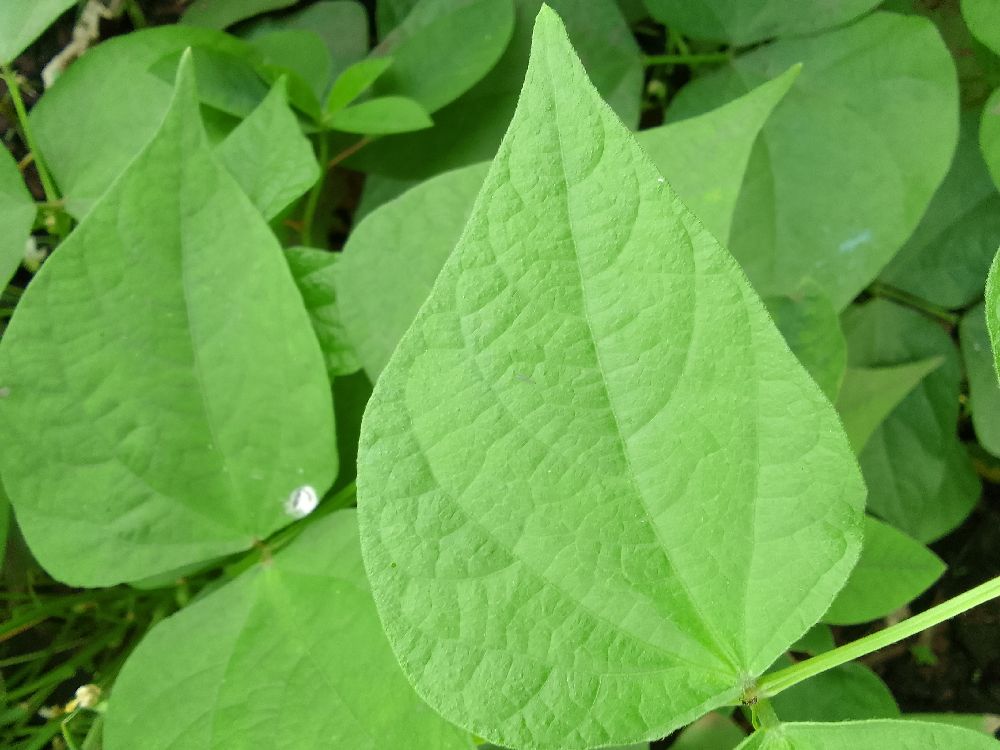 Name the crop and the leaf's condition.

common bean, healthy
